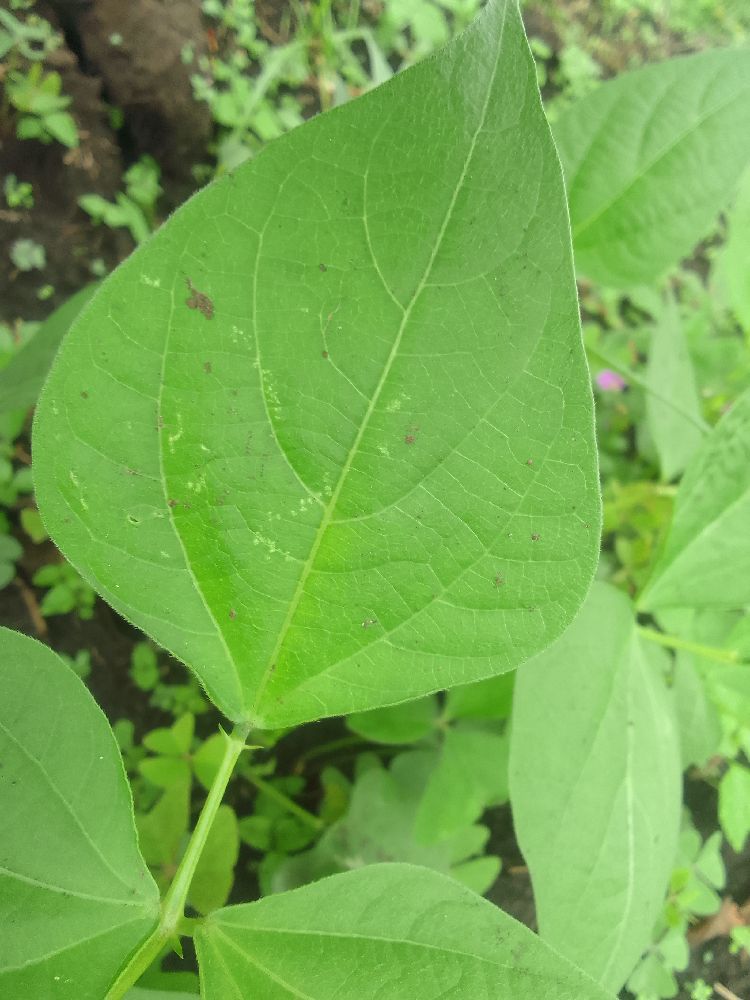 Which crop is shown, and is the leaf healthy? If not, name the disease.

common bean, healthy
